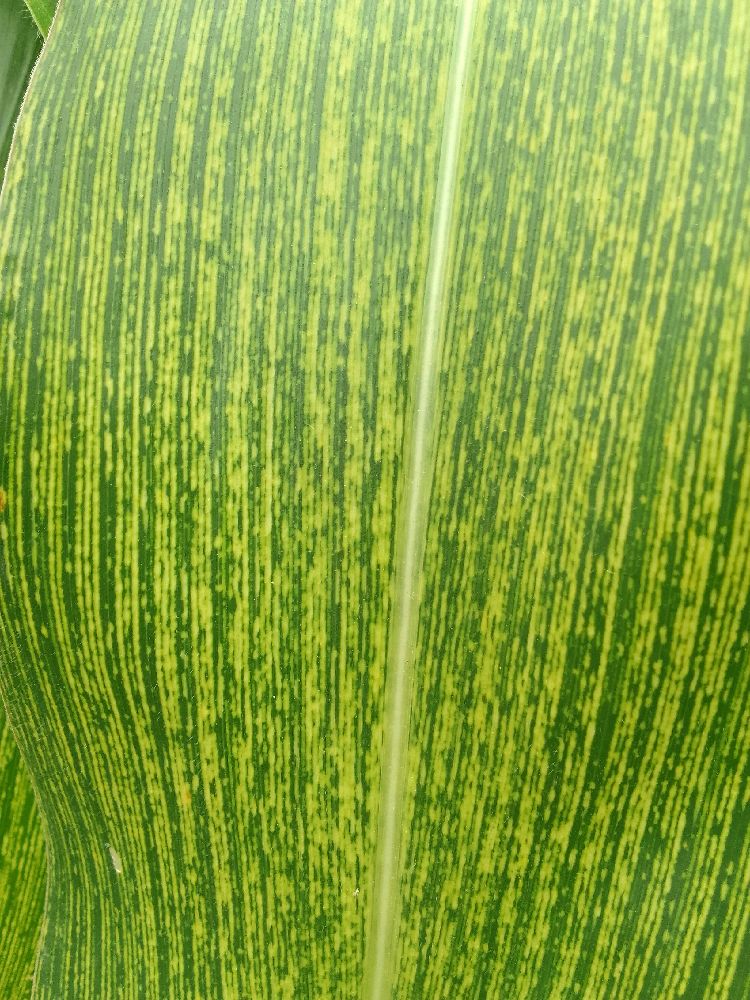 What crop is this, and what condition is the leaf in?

maize, maize streak virus
